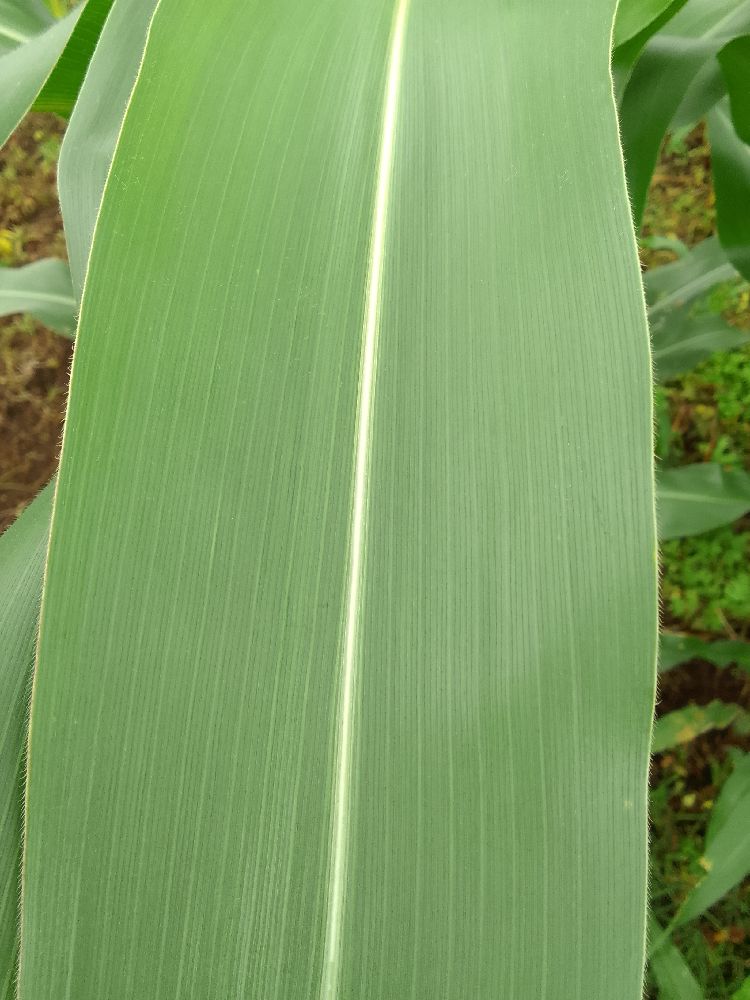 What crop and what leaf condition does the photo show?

maize, healthy
